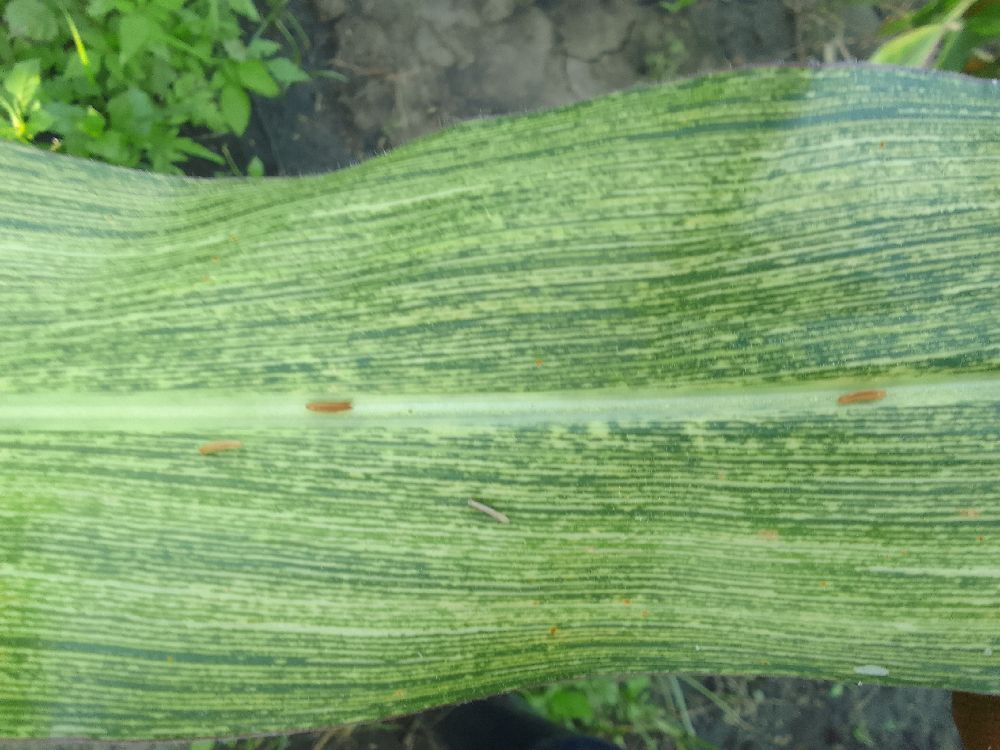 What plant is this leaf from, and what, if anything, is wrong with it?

maize, maize streak virus
